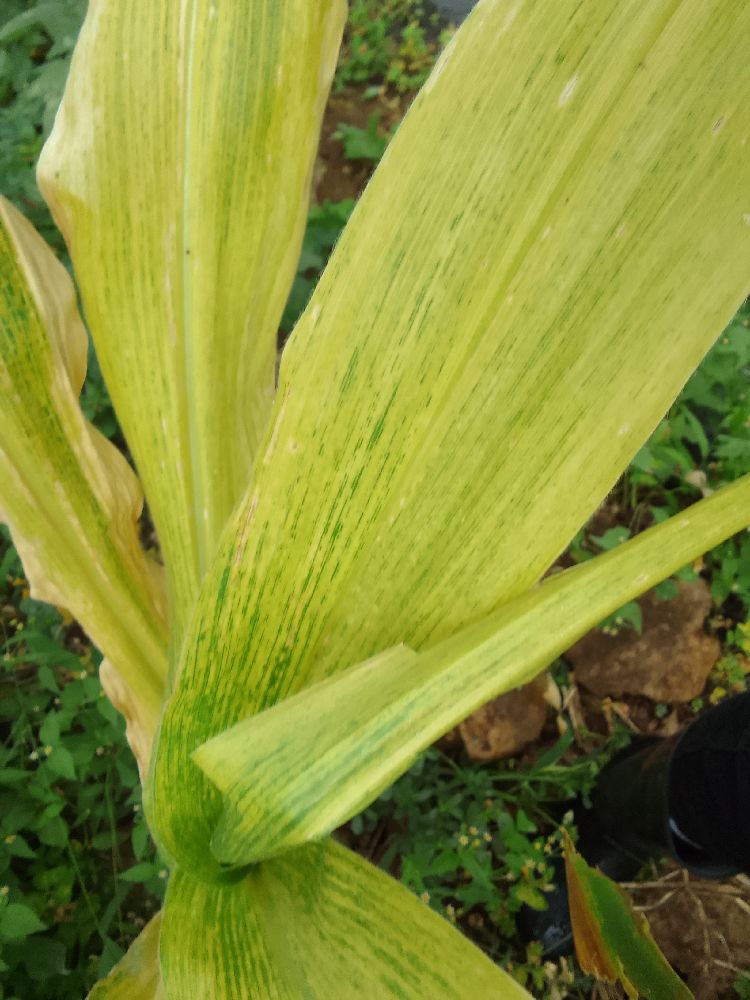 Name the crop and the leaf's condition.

maize, maize lethal necrosis
